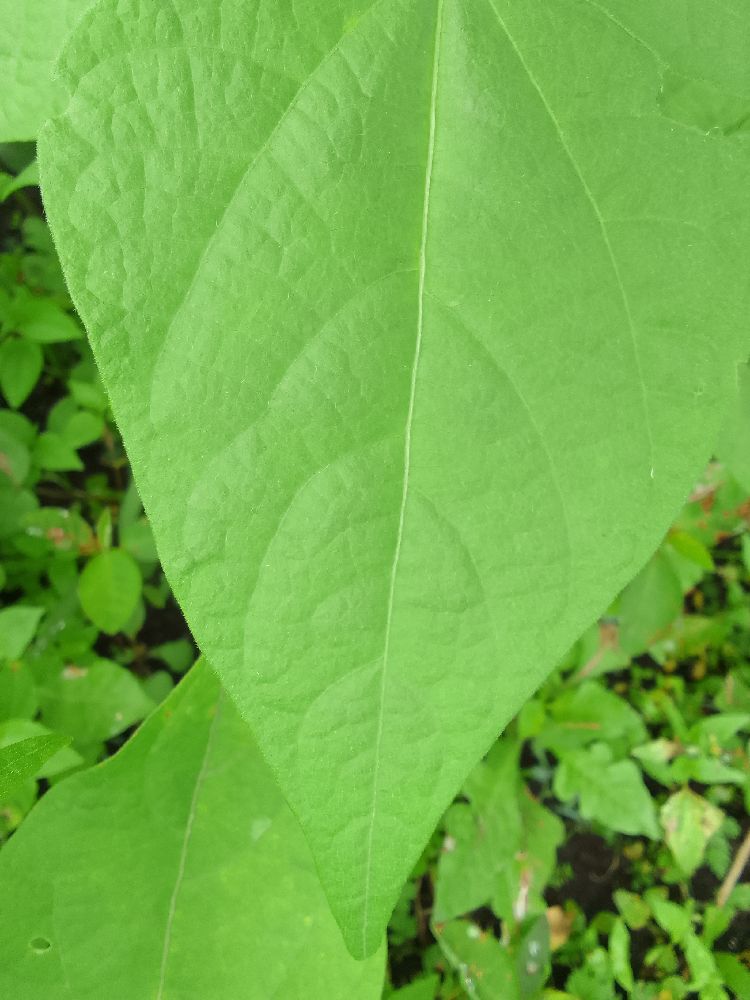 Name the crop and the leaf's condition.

common bean, healthy
